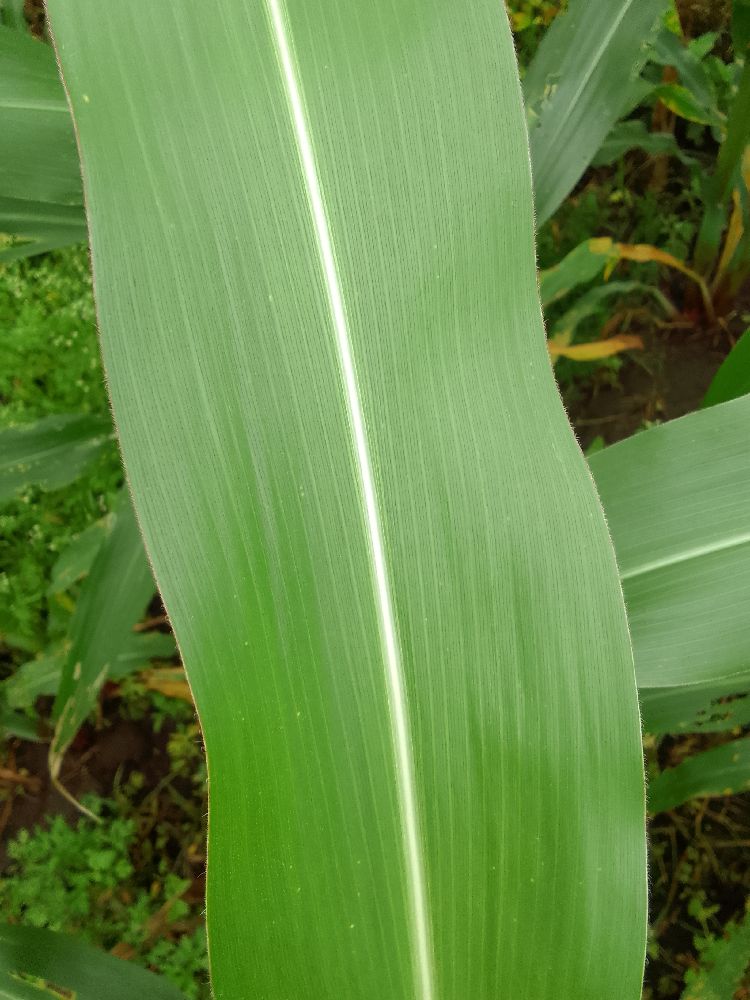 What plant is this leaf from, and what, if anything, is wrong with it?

maize, healthy
